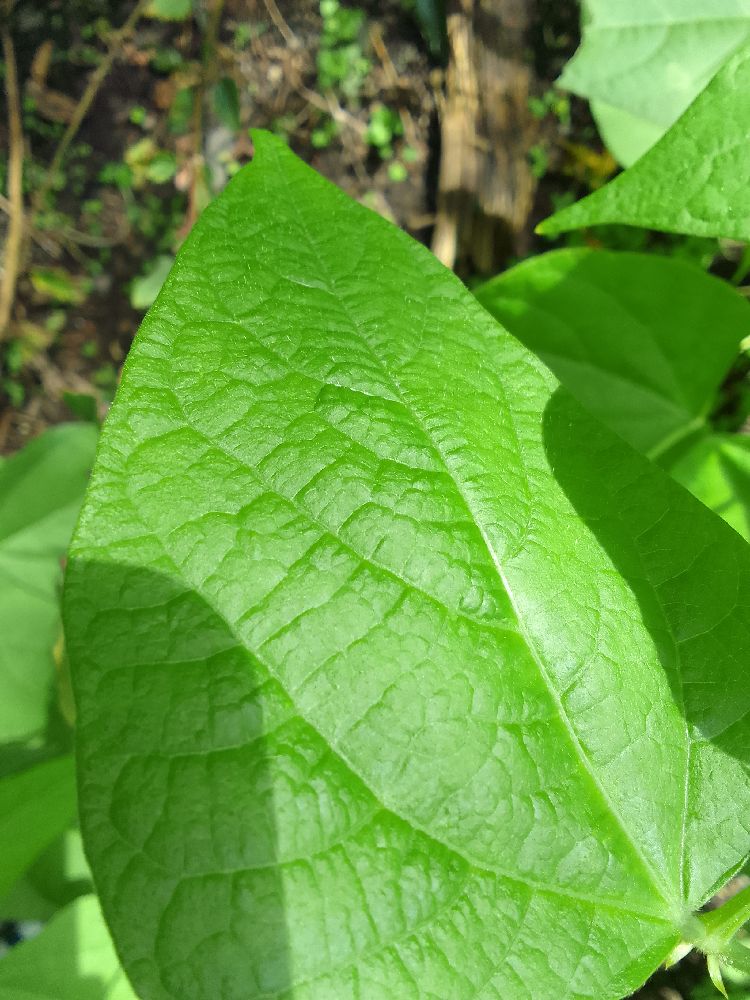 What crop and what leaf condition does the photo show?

common bean, healthy
